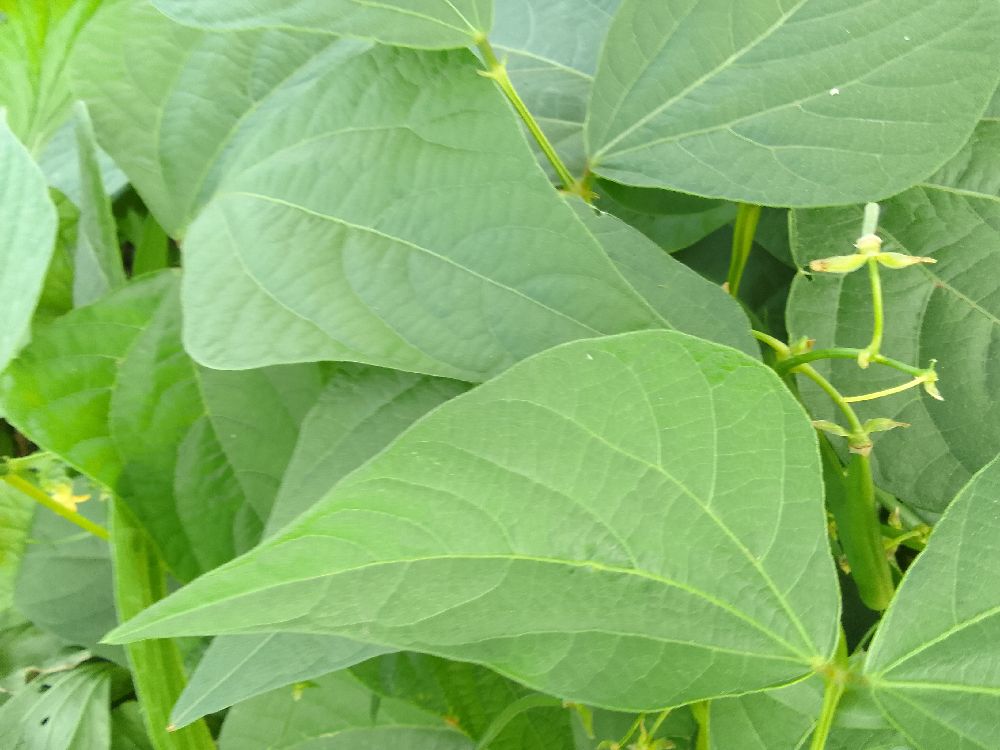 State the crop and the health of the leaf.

common bean, healthy
